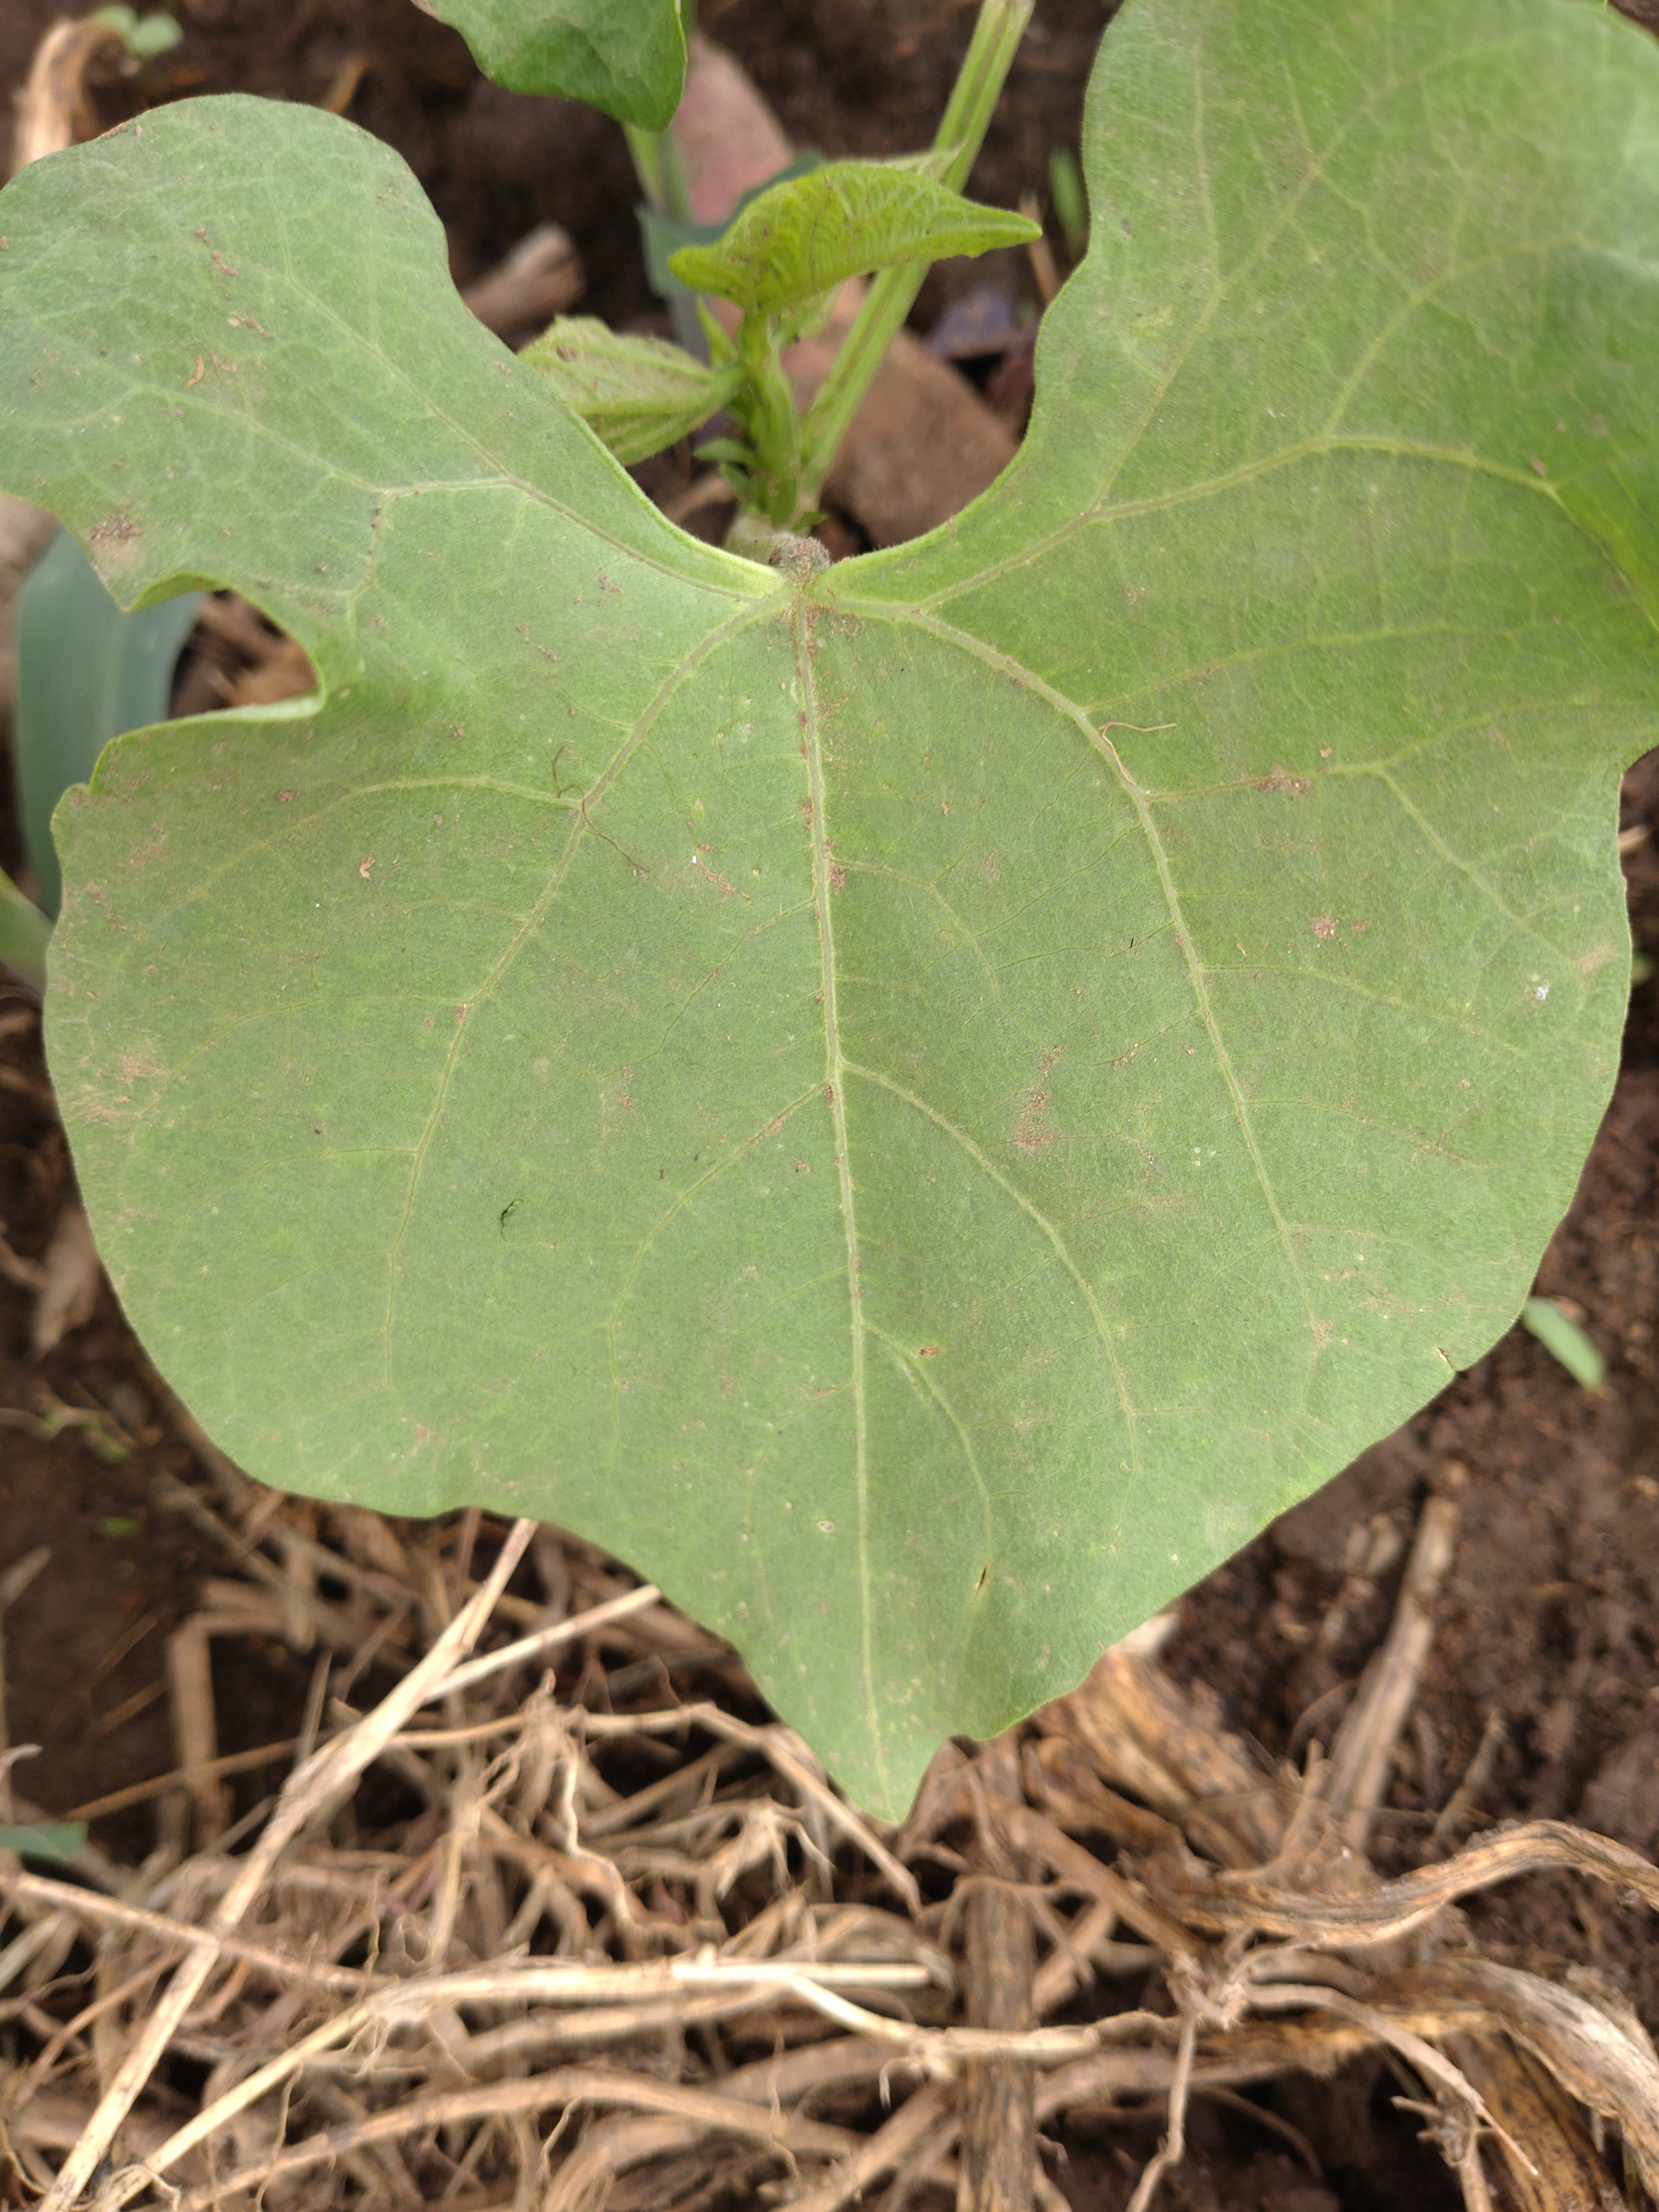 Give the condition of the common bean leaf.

healthy
